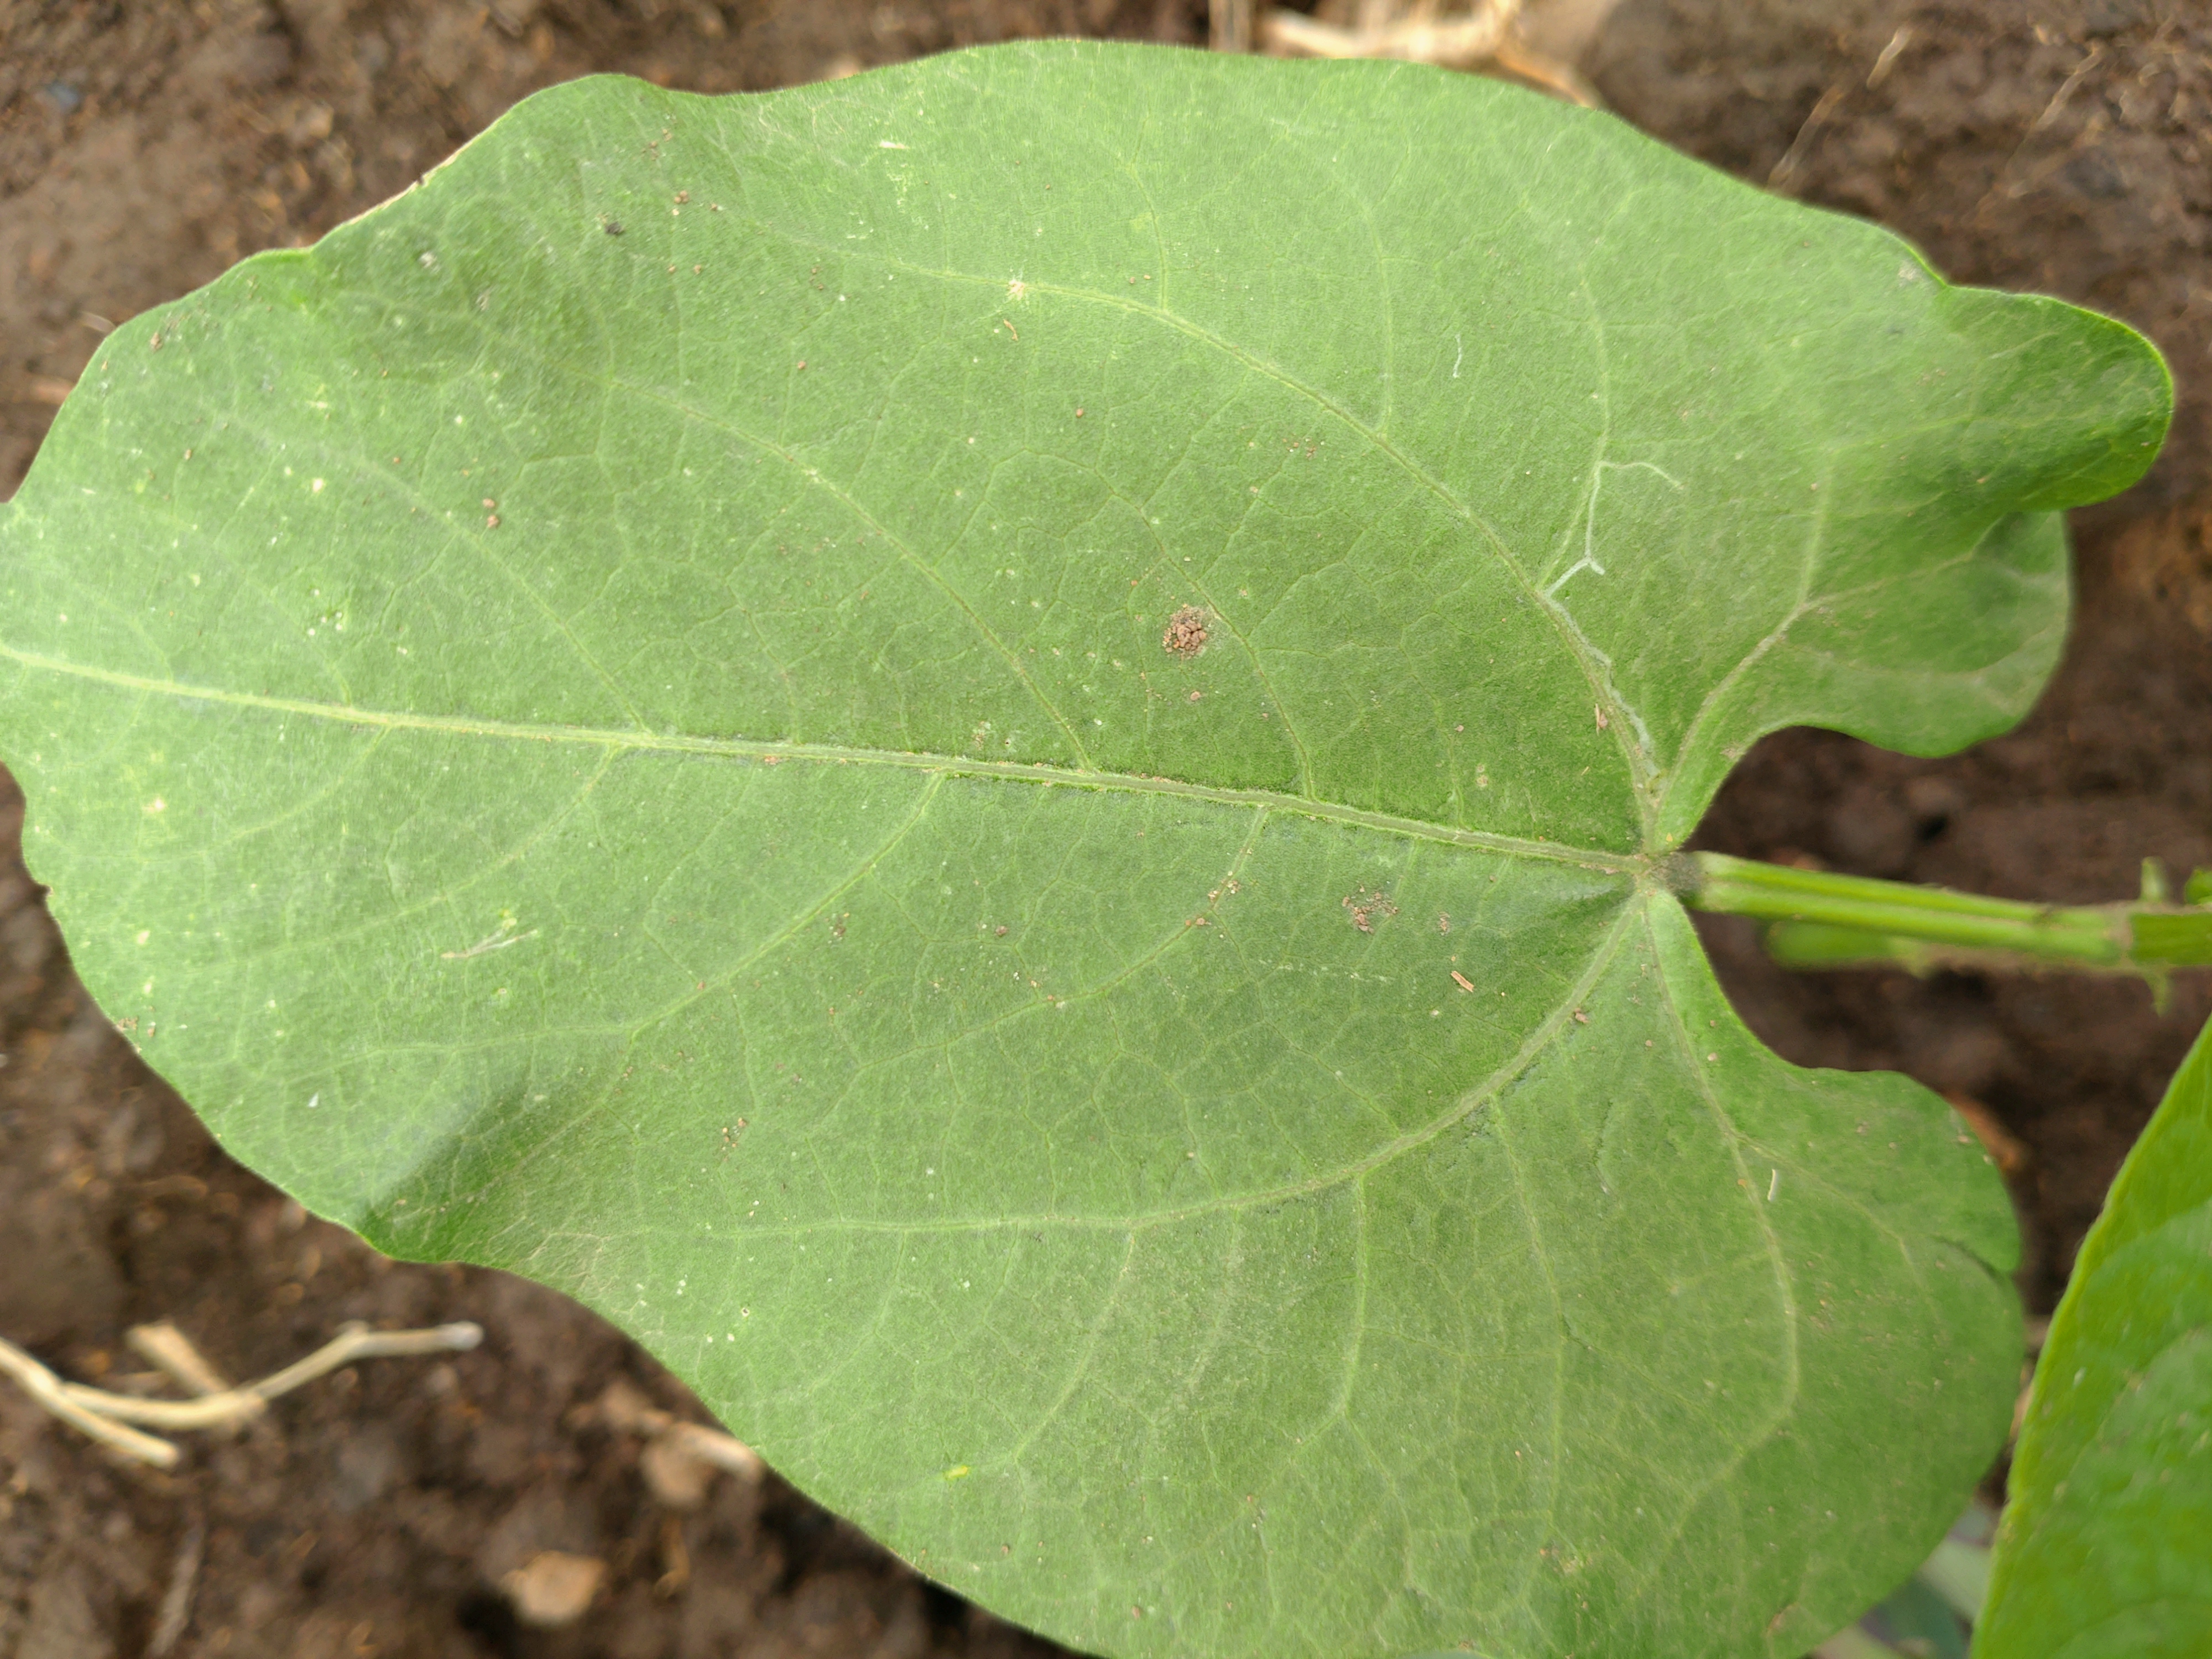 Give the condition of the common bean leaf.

healthy
